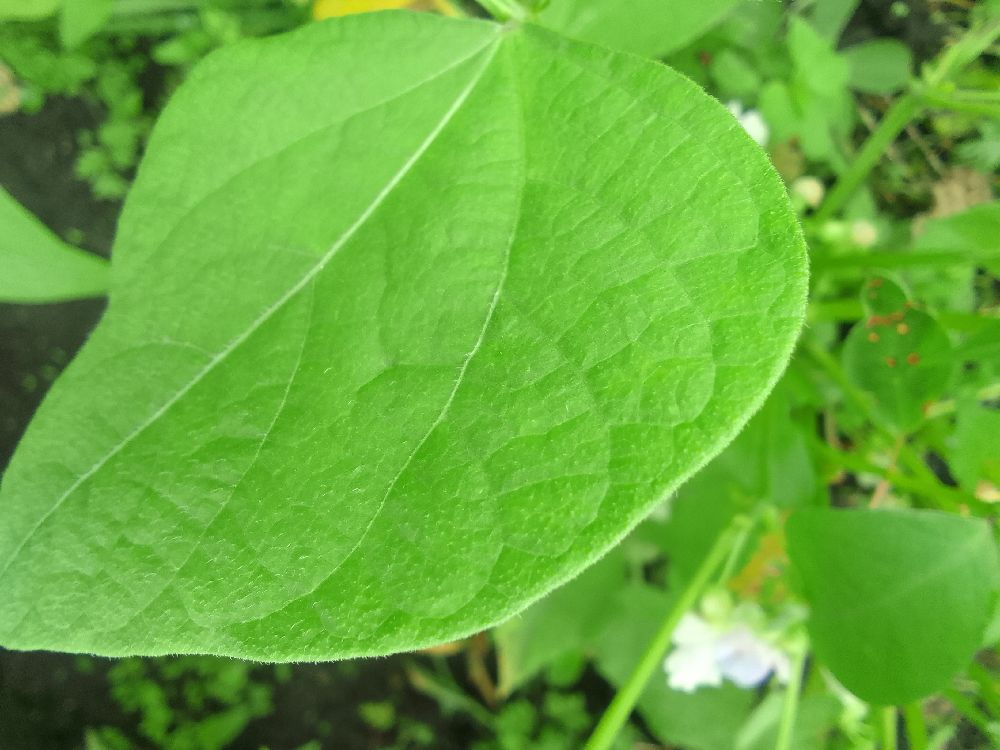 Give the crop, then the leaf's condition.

common bean, healthy
